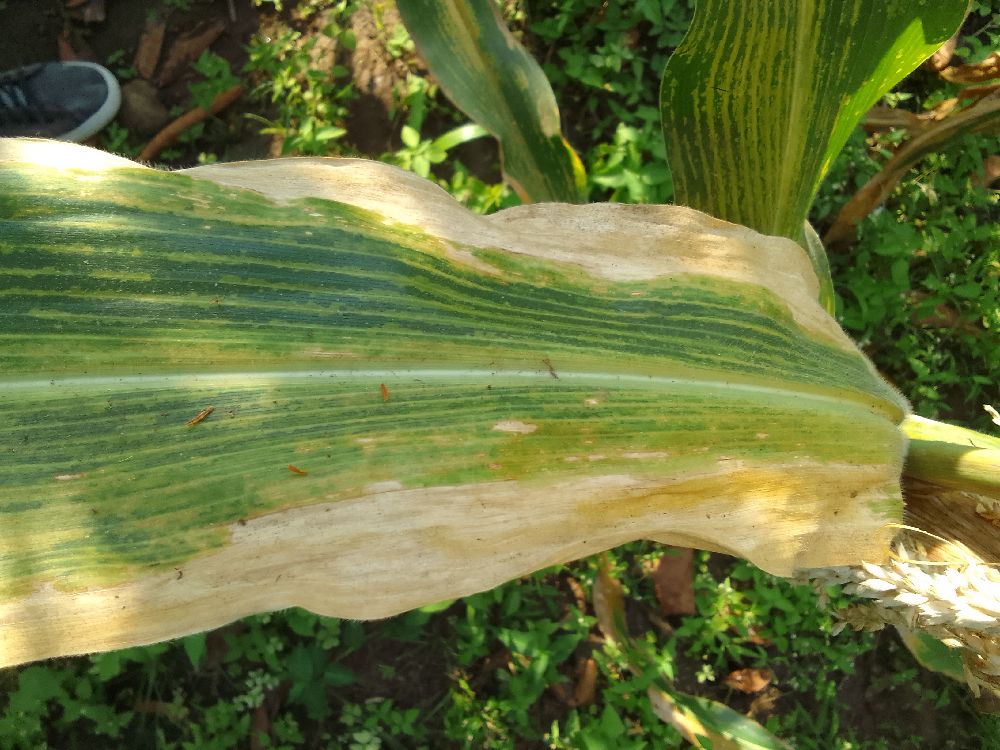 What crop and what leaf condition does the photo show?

maize, maize lethal necrosis
